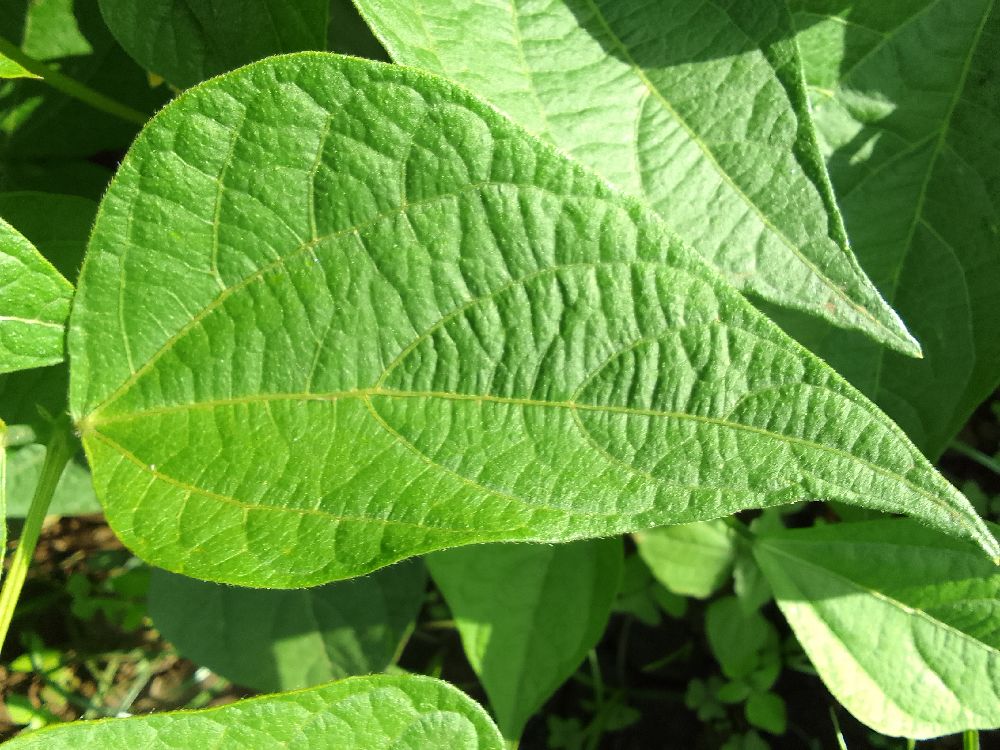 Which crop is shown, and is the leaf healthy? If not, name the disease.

common bean, healthy
